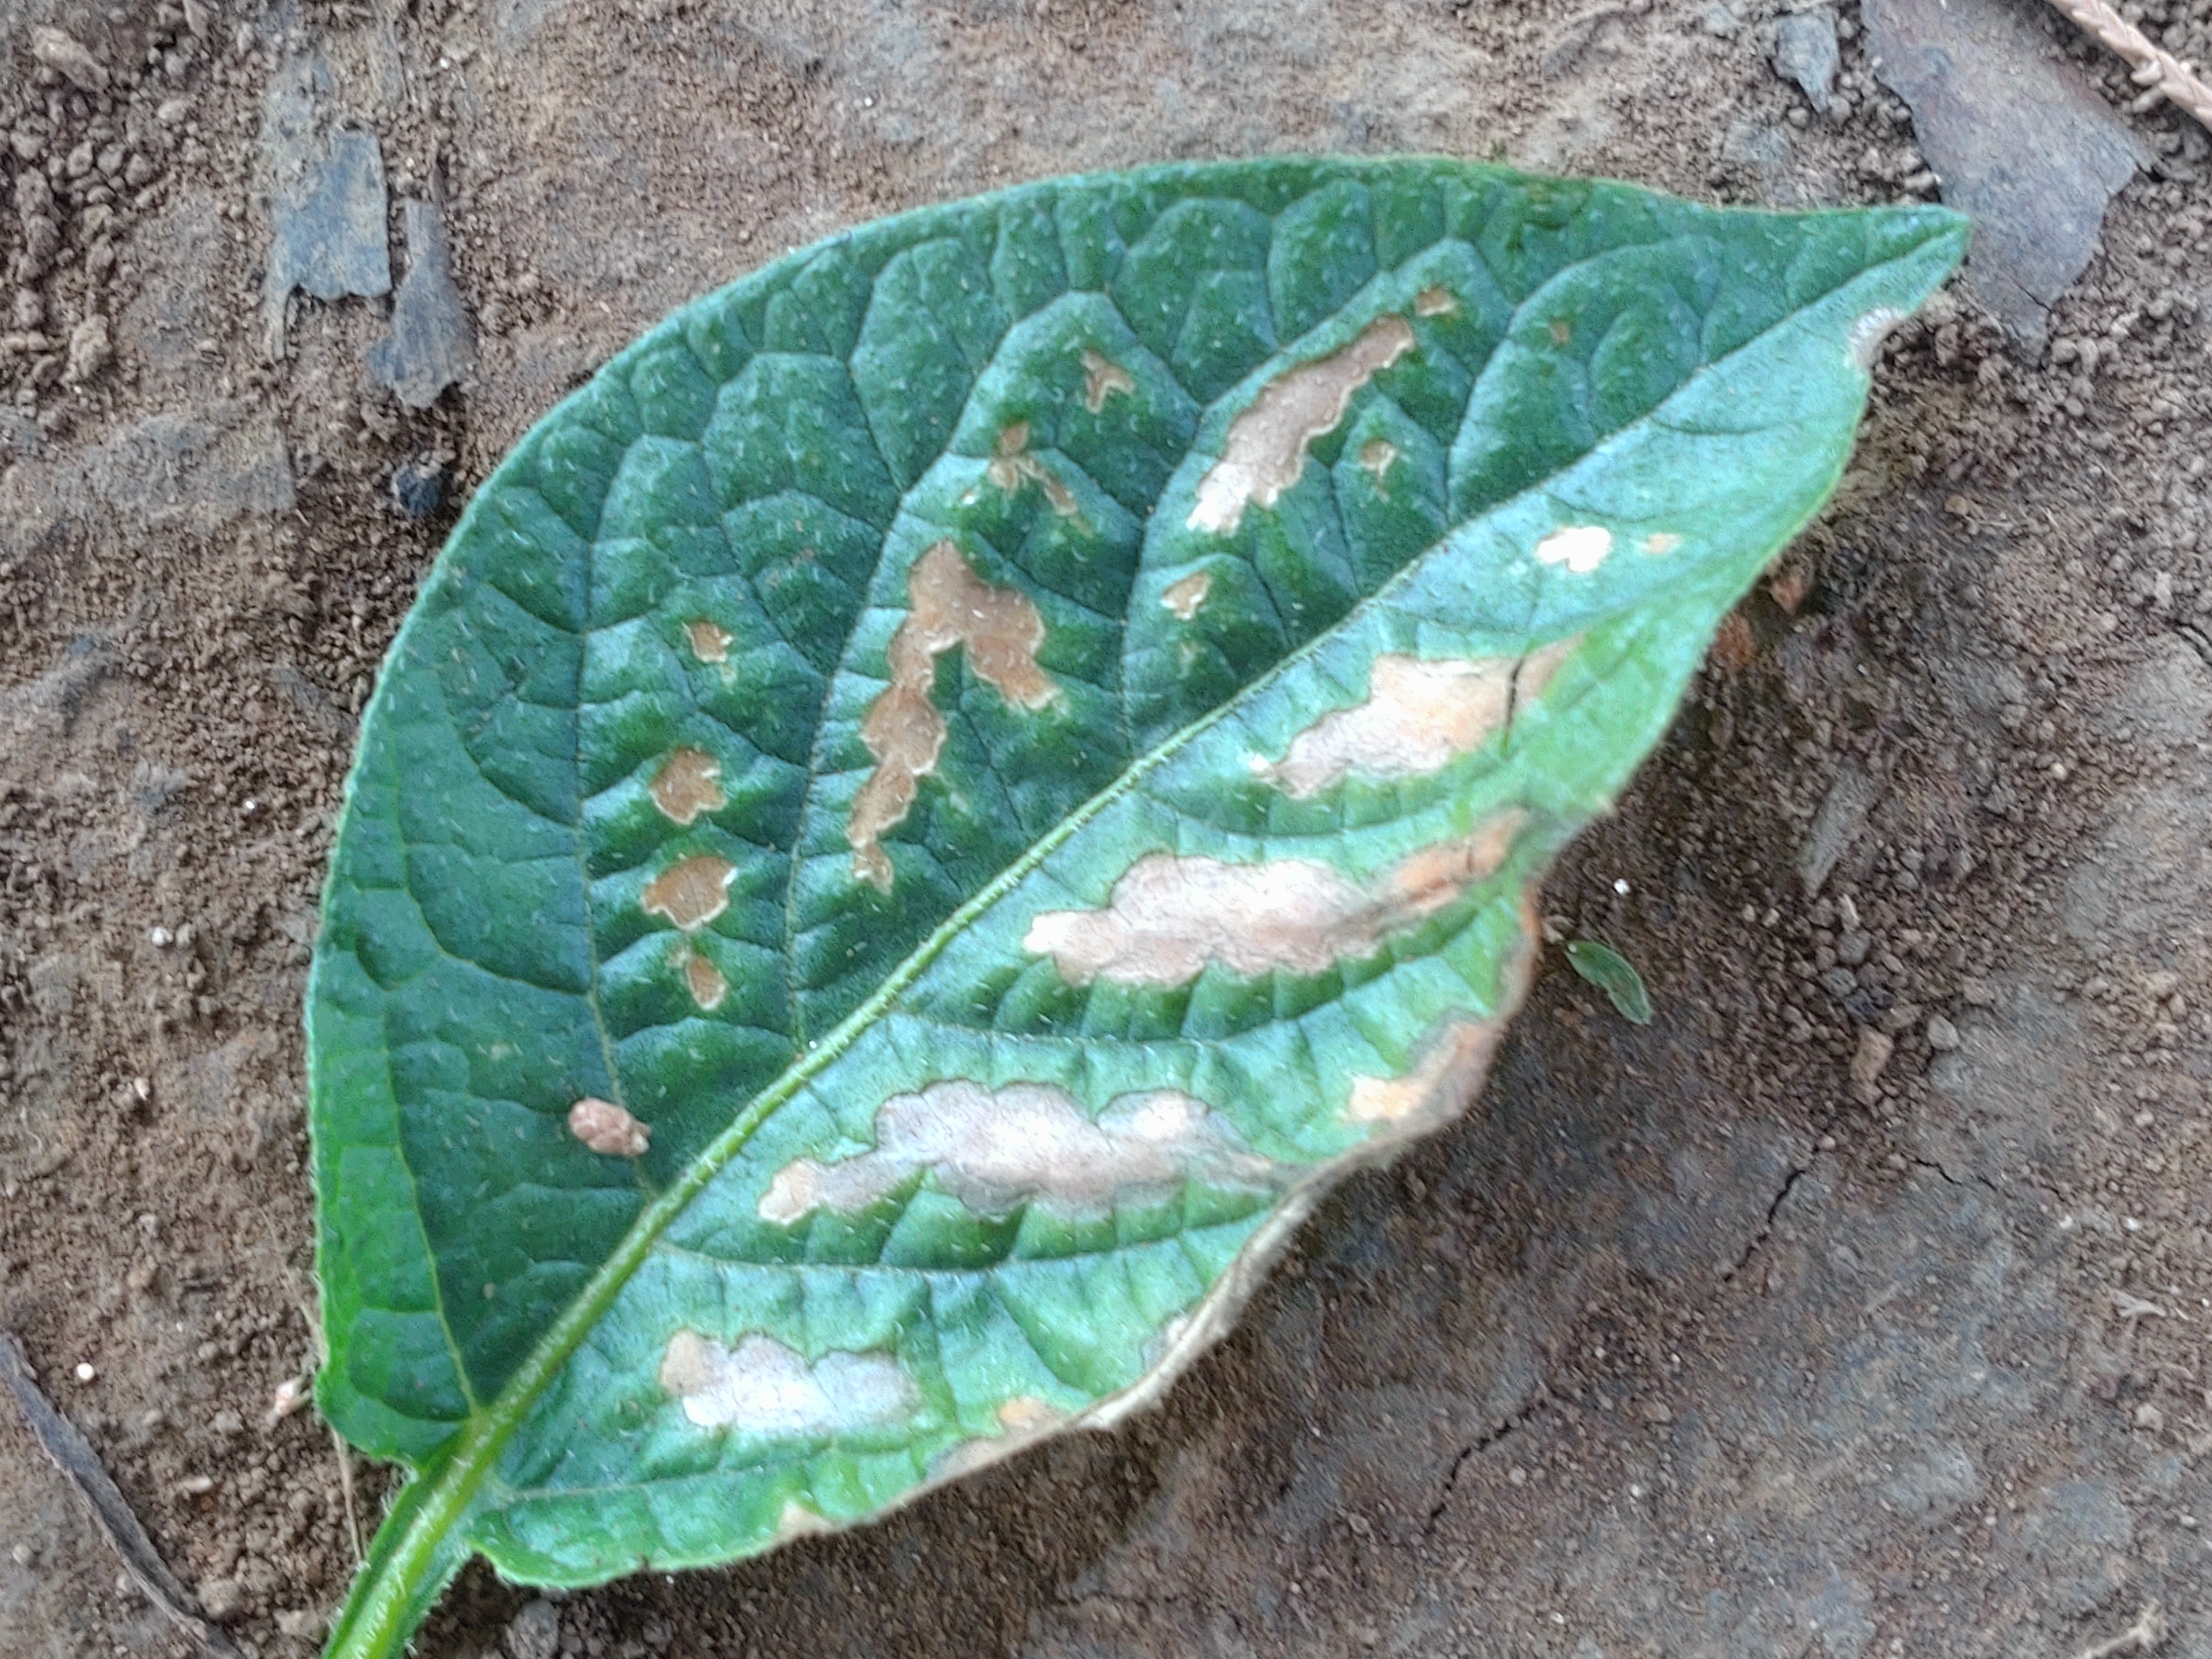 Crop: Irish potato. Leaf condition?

early blight
